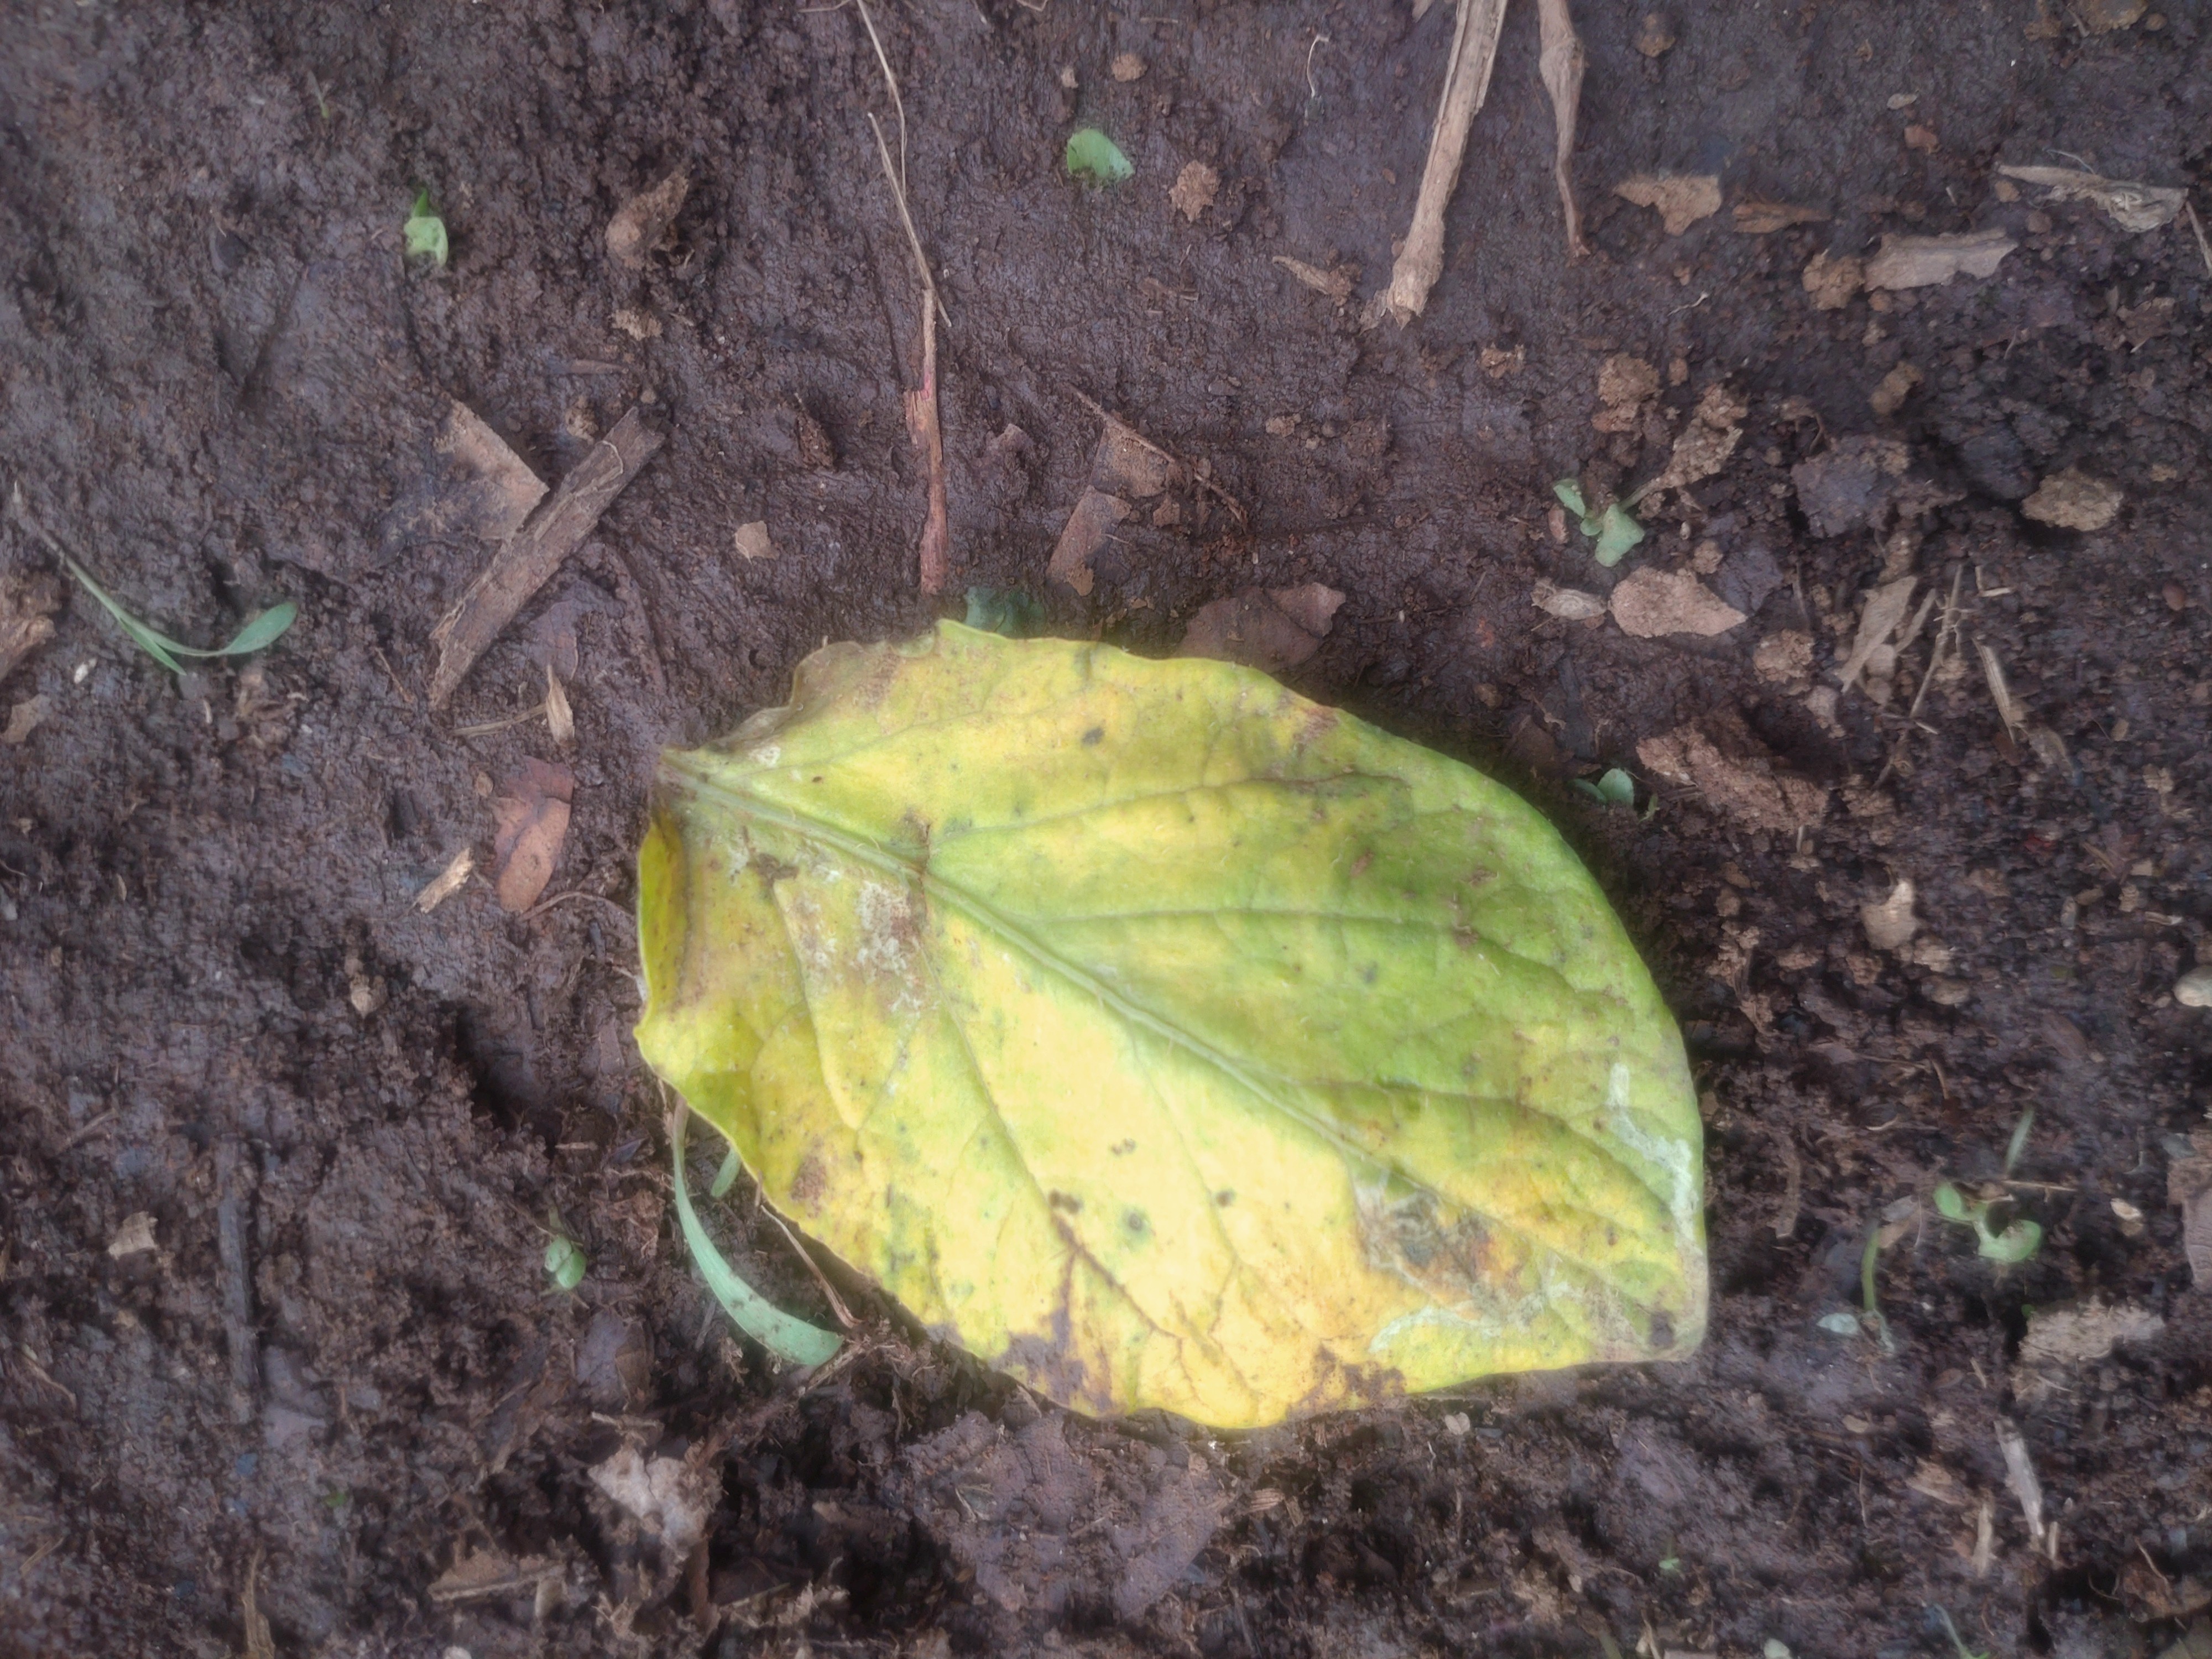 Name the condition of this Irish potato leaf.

late blight
